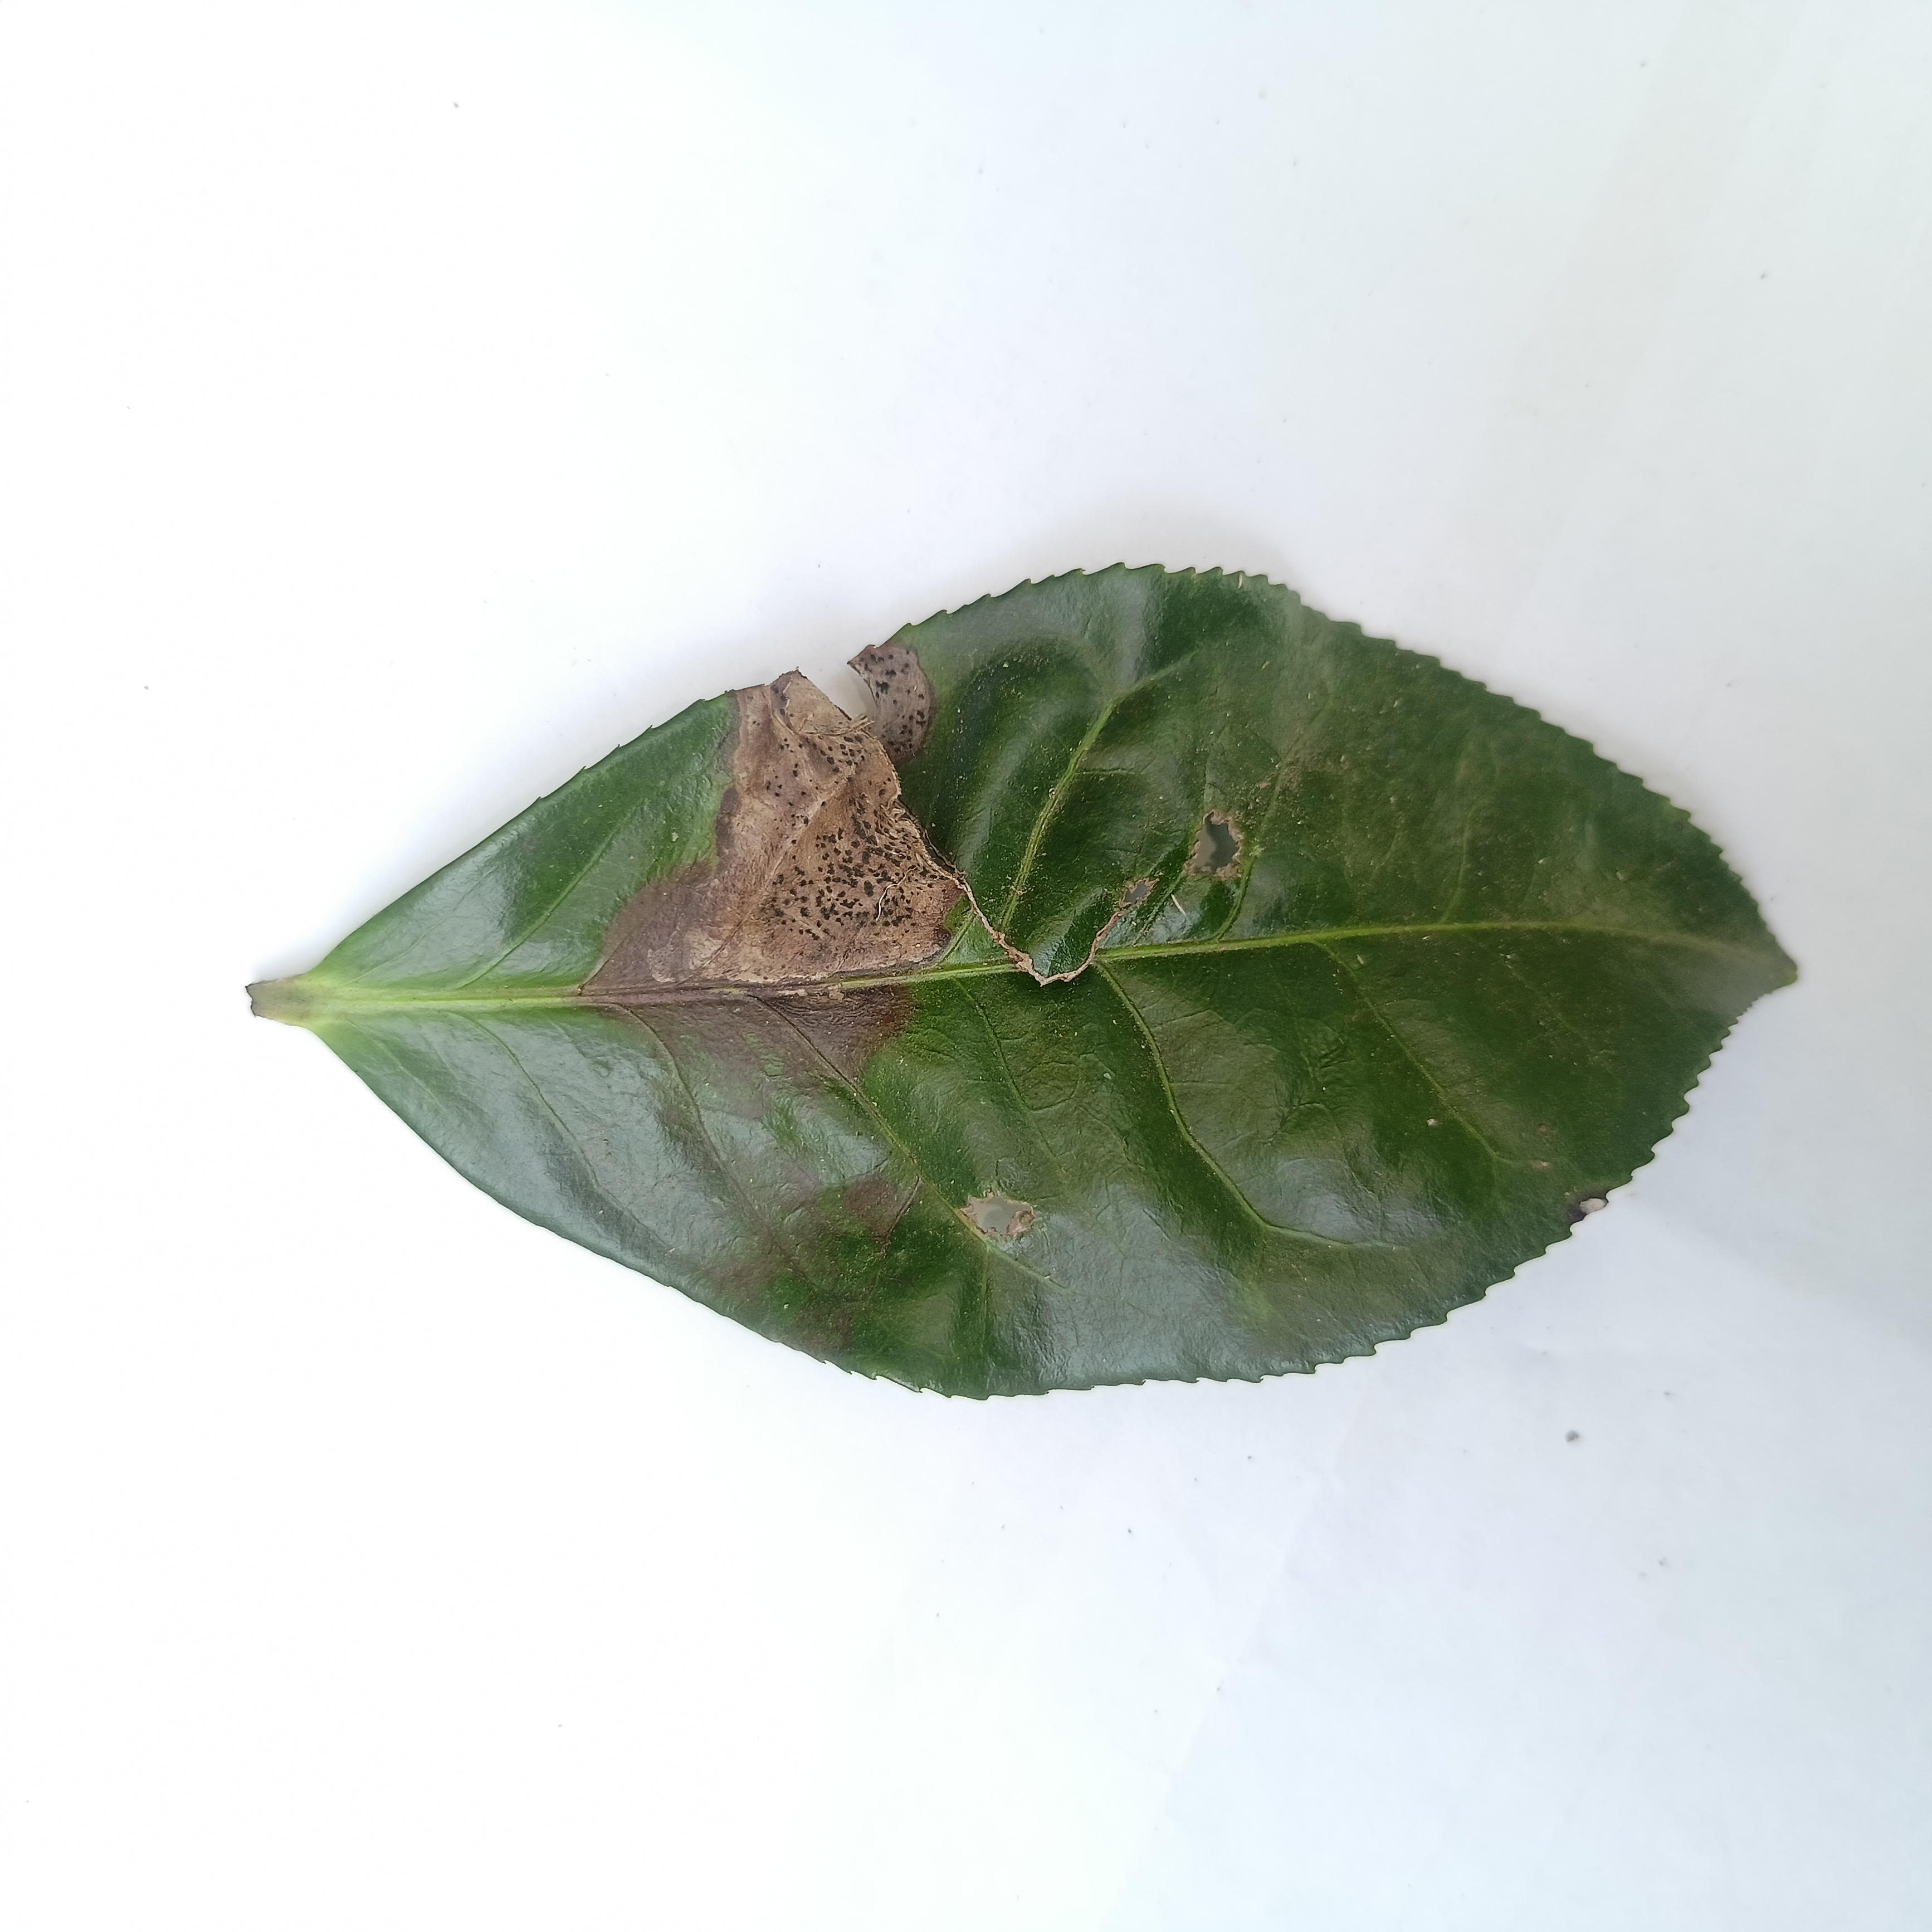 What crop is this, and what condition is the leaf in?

tea, brown blight
